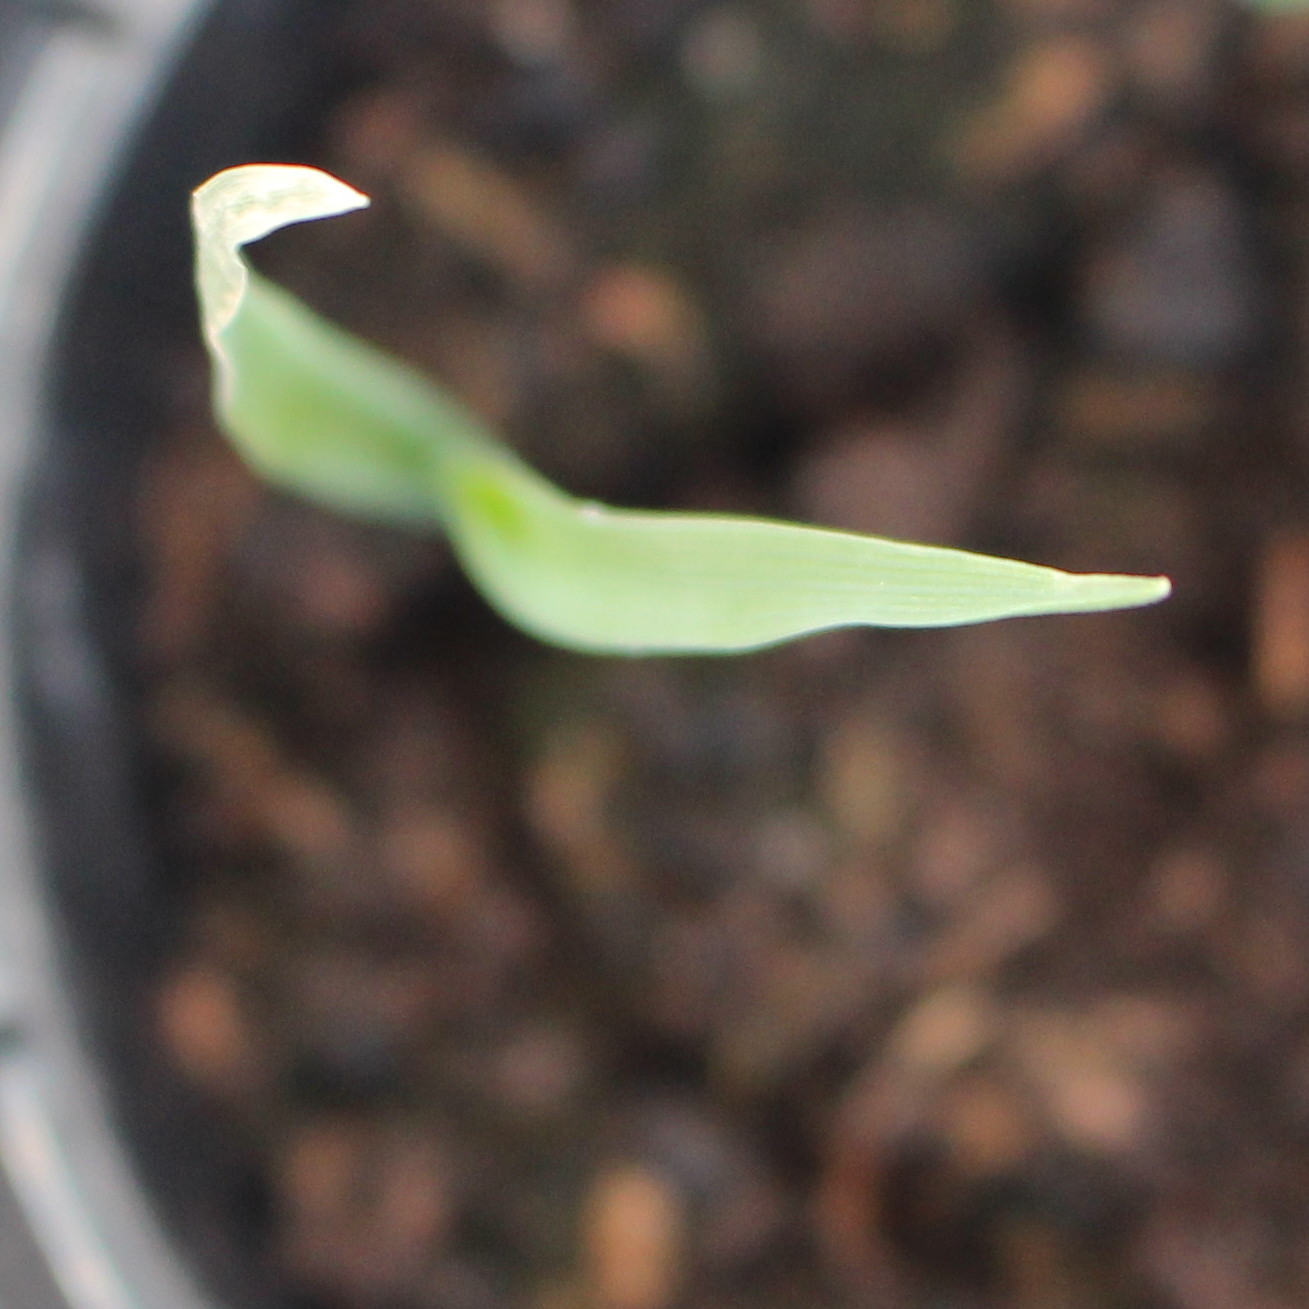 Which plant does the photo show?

Avena sterilis
